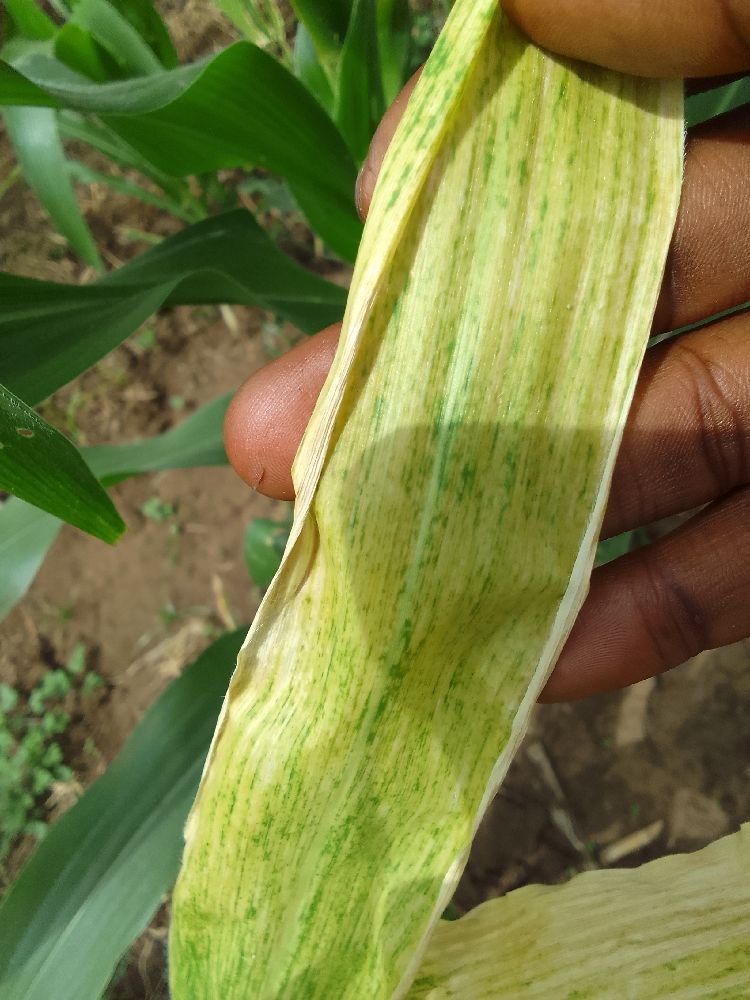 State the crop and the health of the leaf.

maize, maize lethal necrosis
